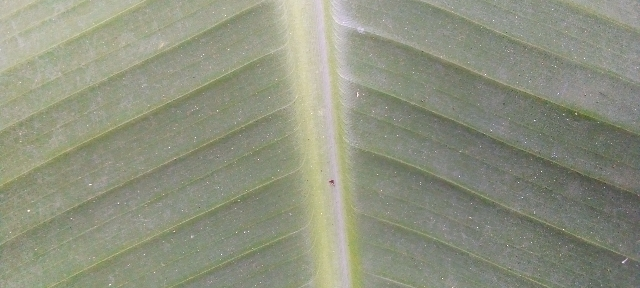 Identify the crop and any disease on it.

banana, healthy
